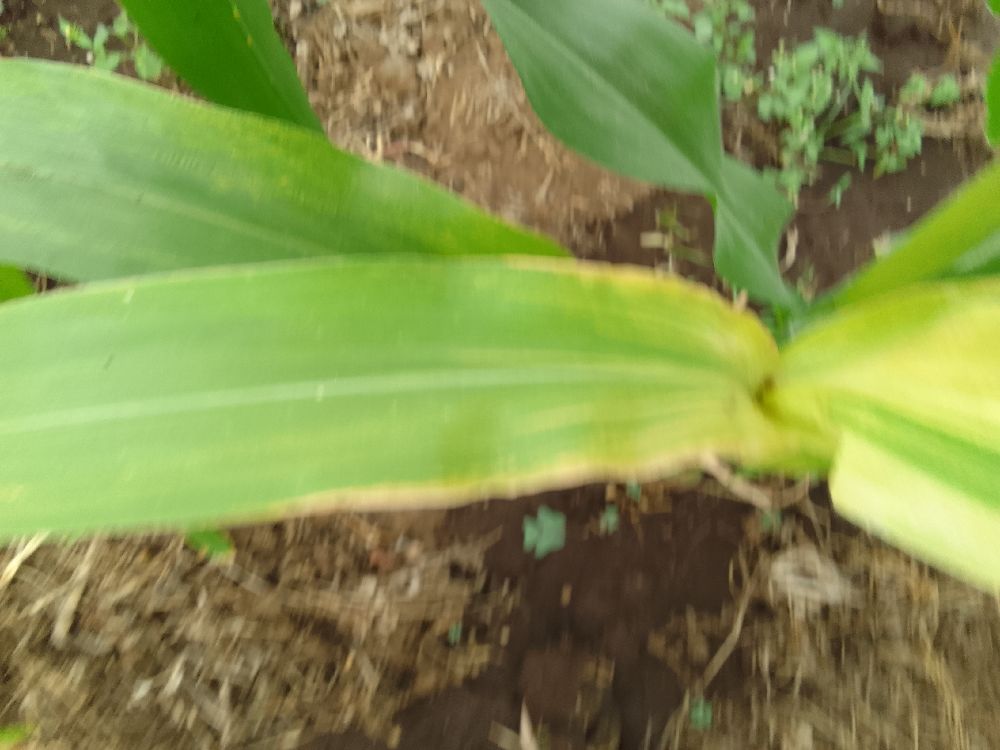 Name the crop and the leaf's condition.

maize, maize lethal necrosis
